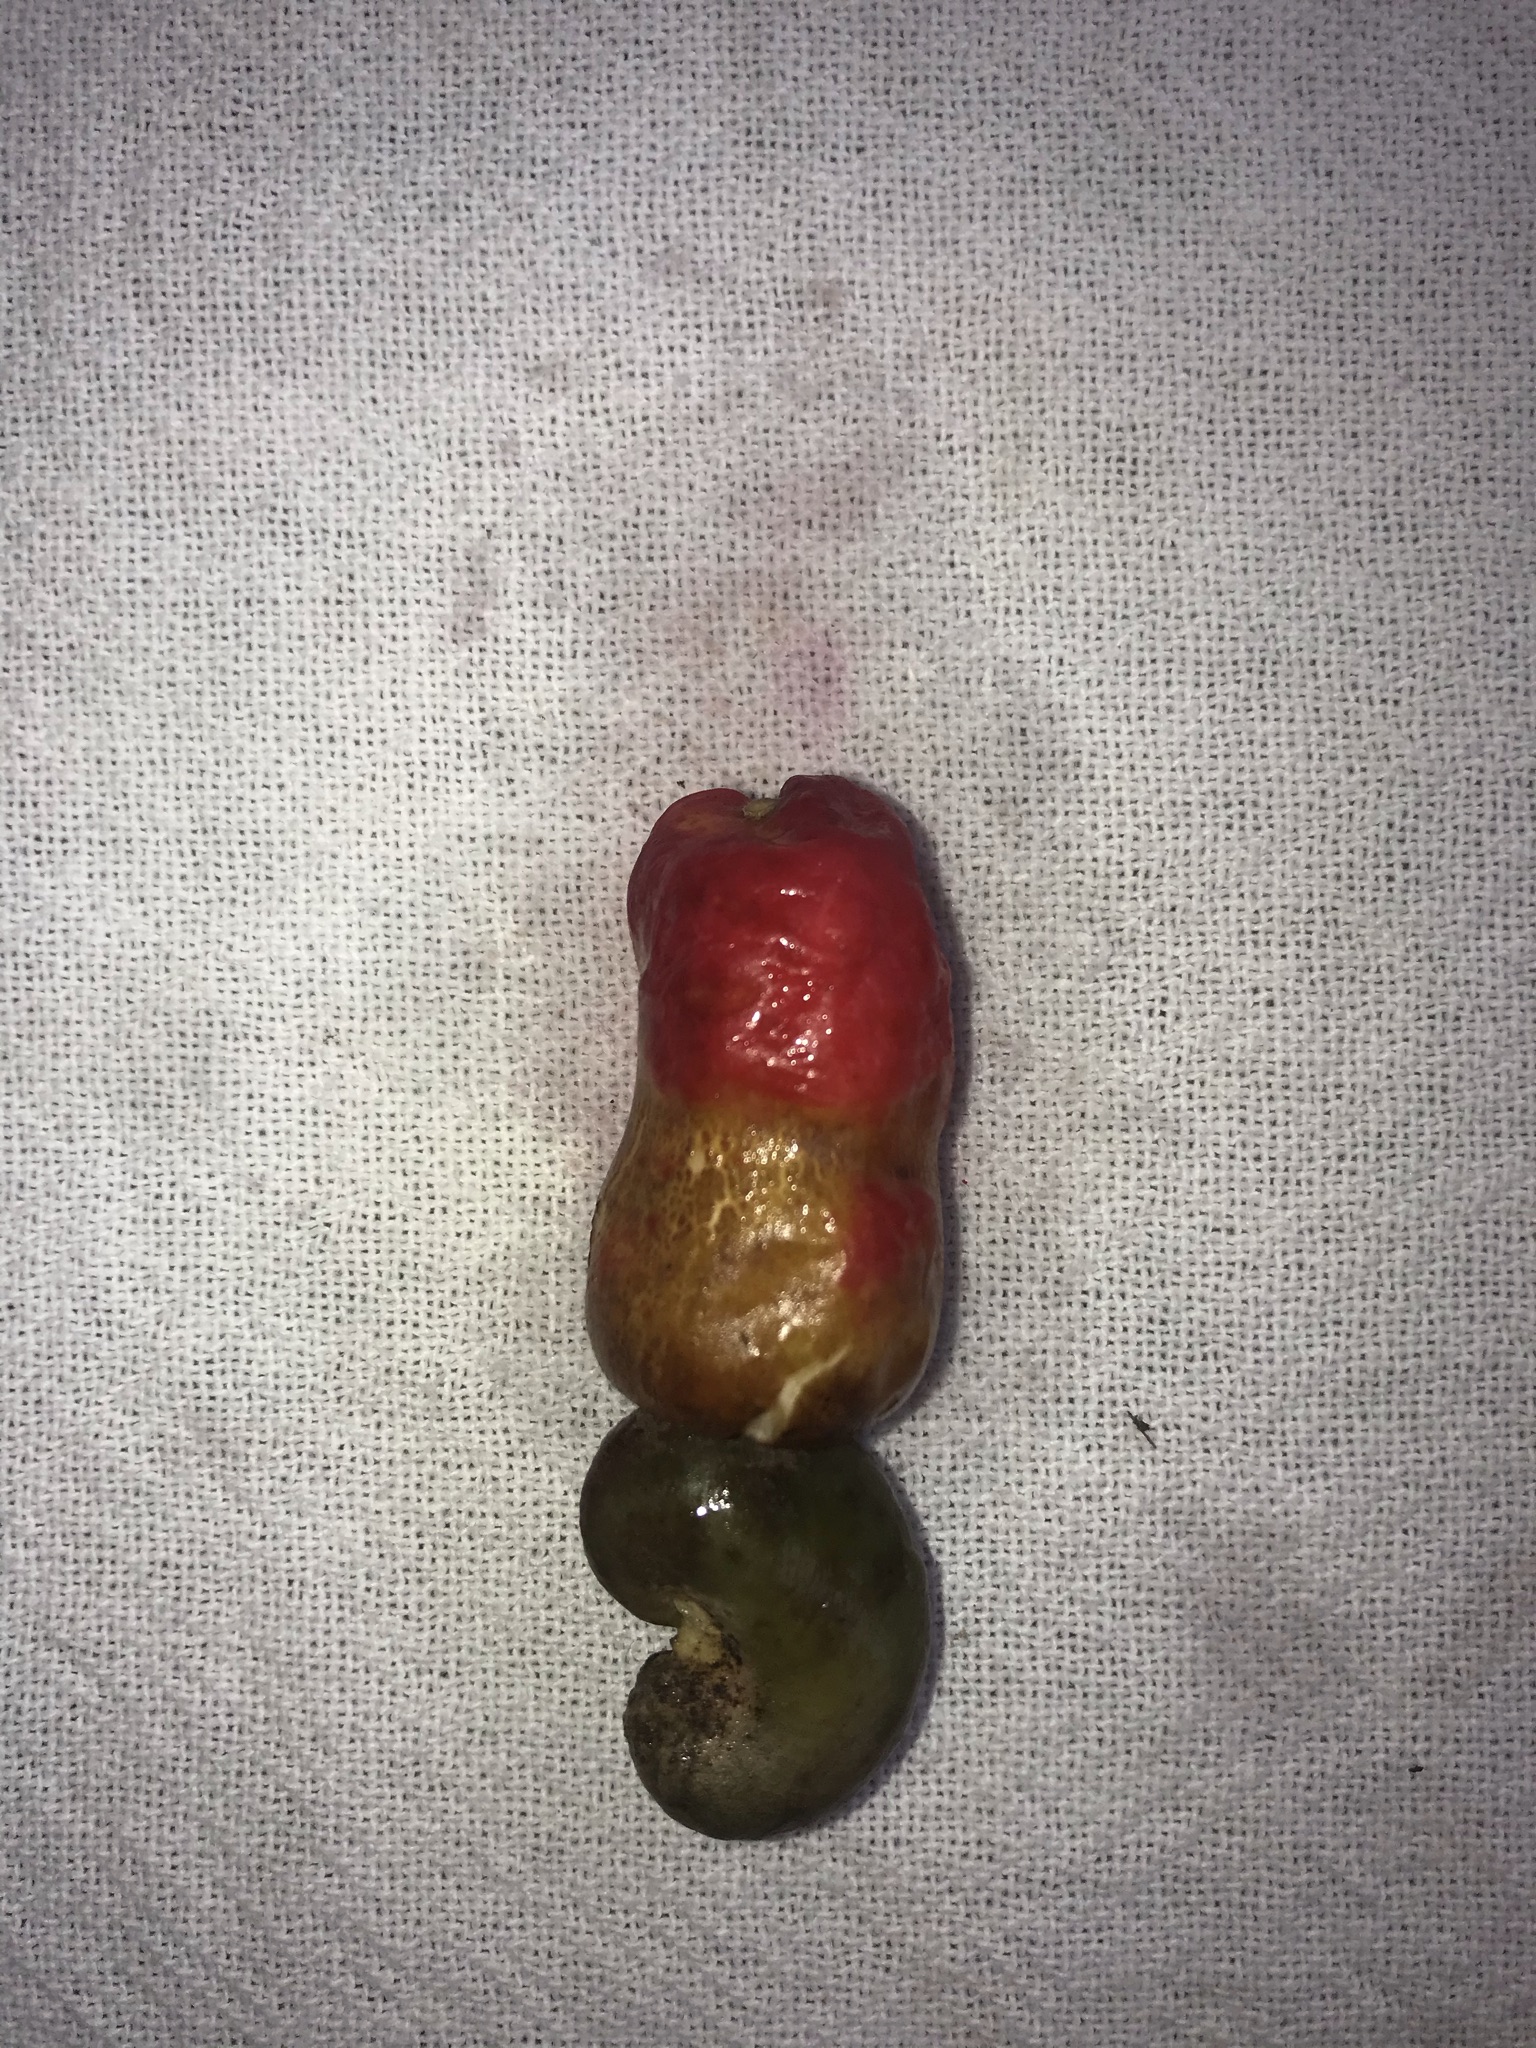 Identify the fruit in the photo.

caju vermelho
